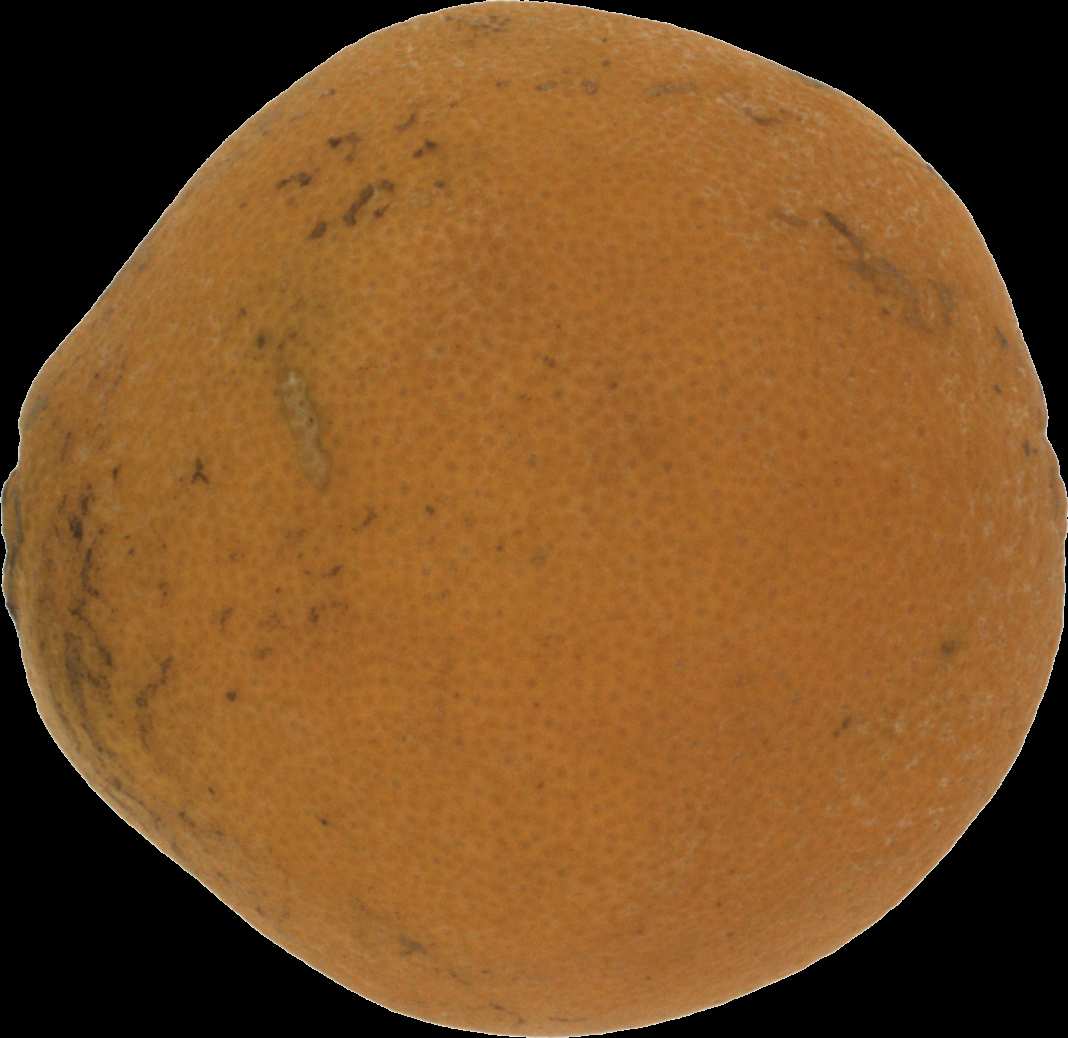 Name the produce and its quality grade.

orange, bad
